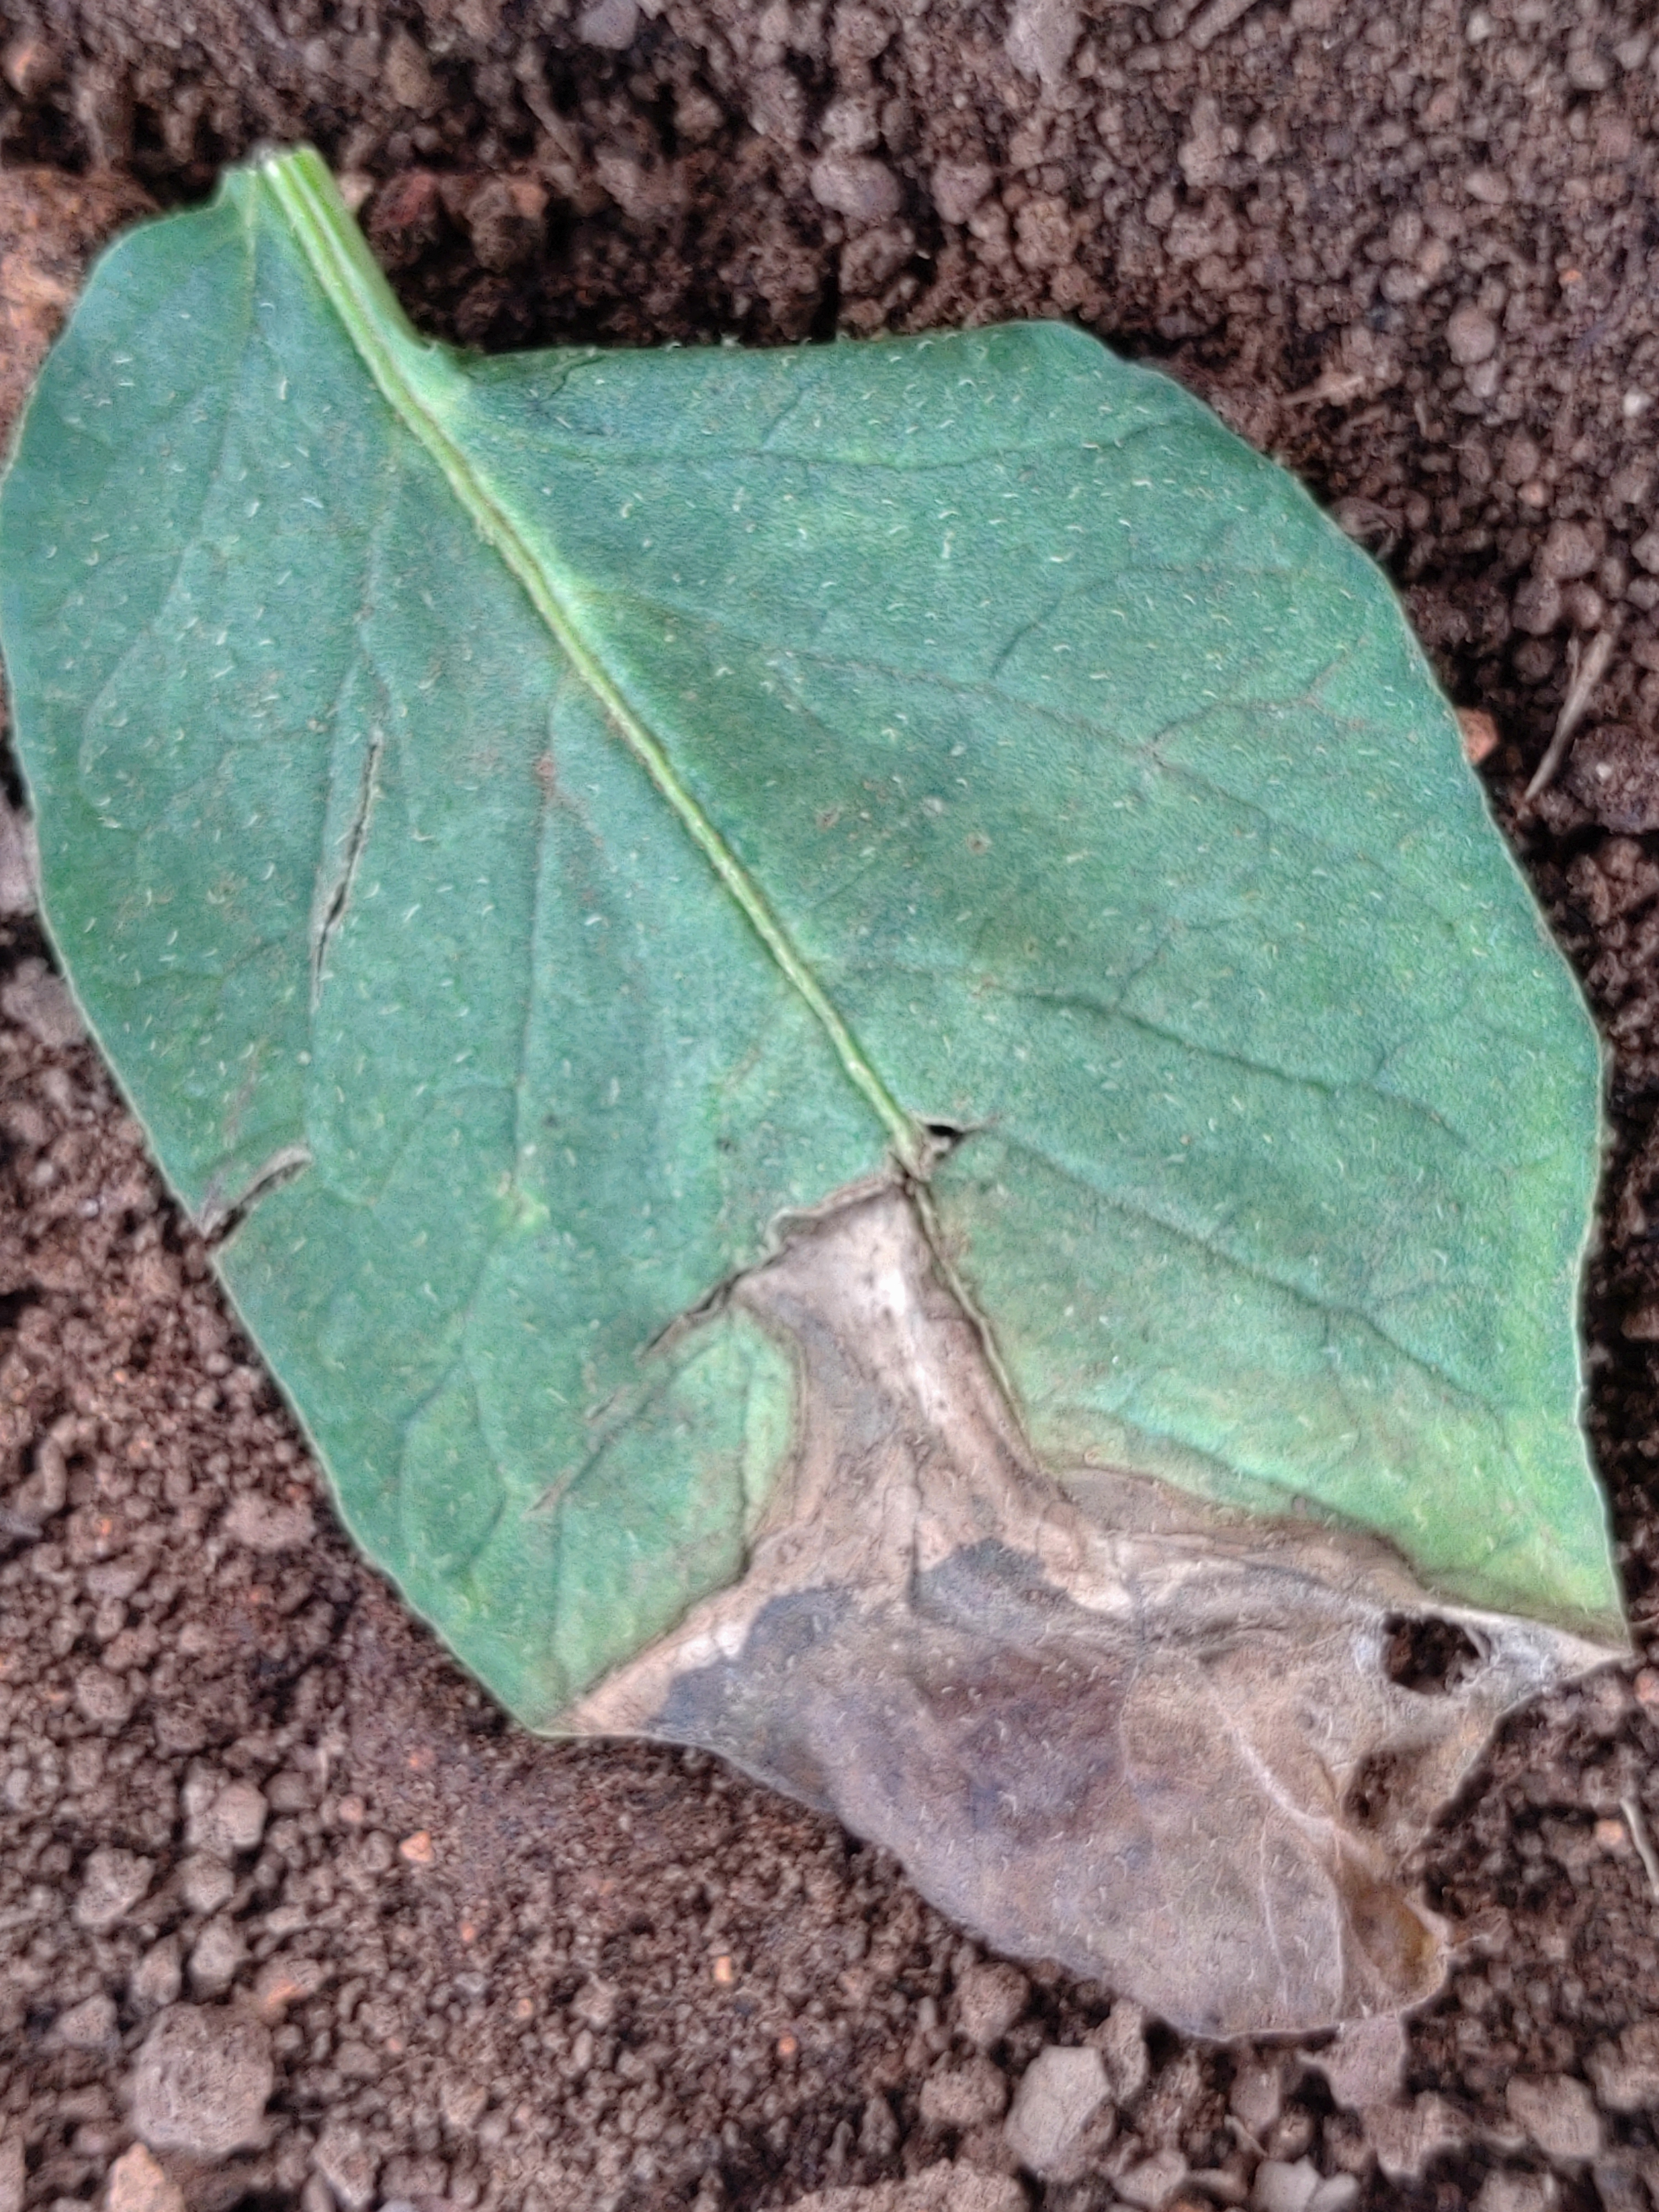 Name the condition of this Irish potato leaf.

early blight
